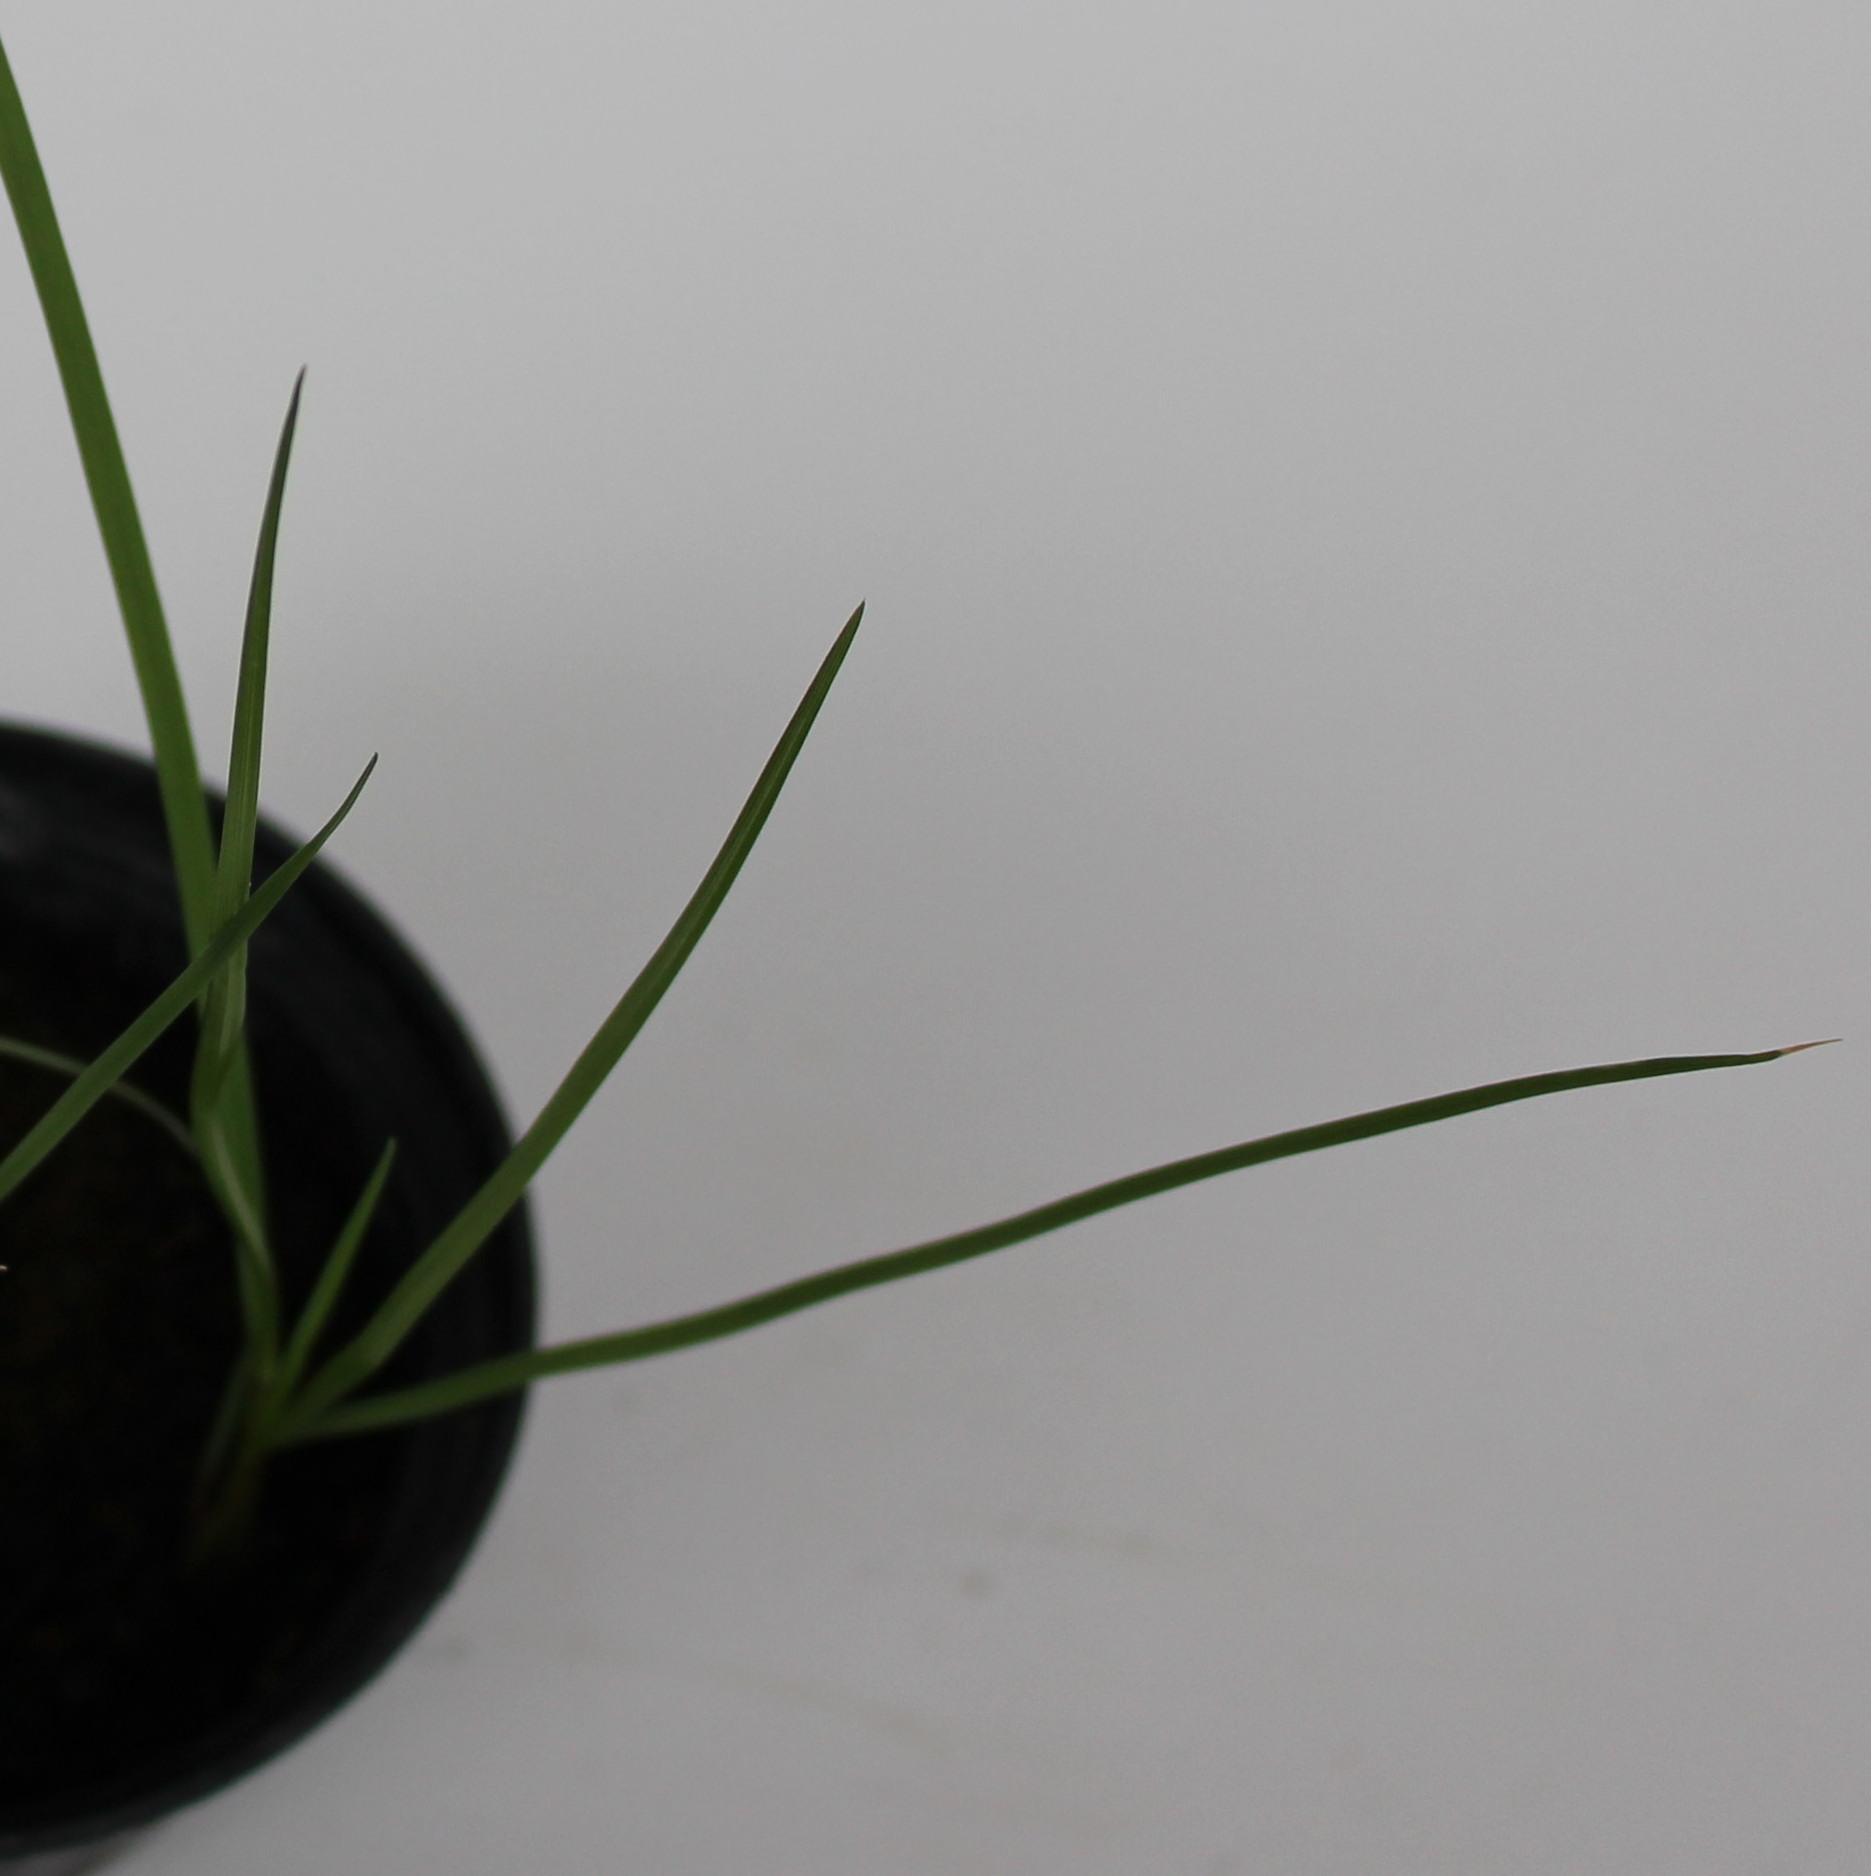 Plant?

Lolium multiflorum
